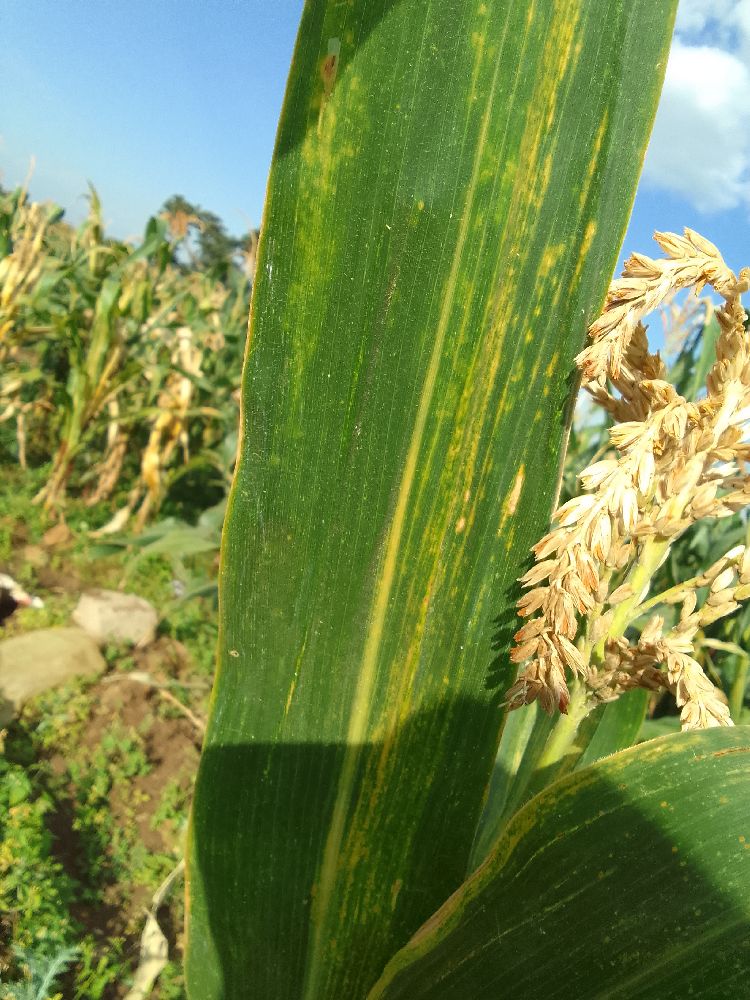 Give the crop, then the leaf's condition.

maize, maize lethal necrosis
